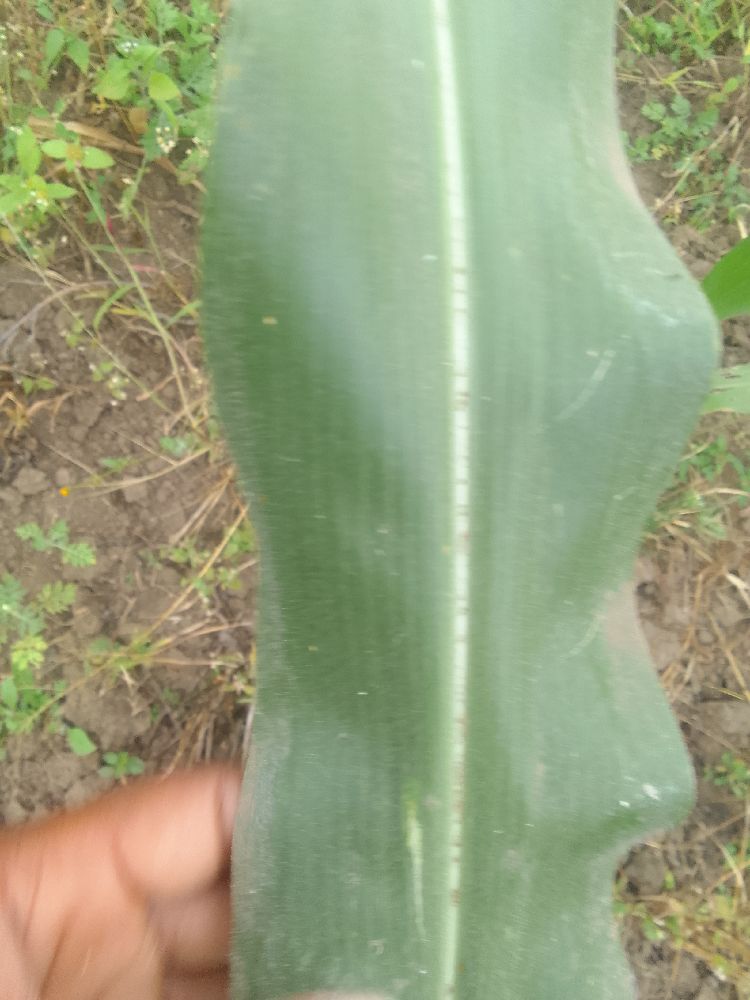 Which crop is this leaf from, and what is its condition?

maize, healthy
